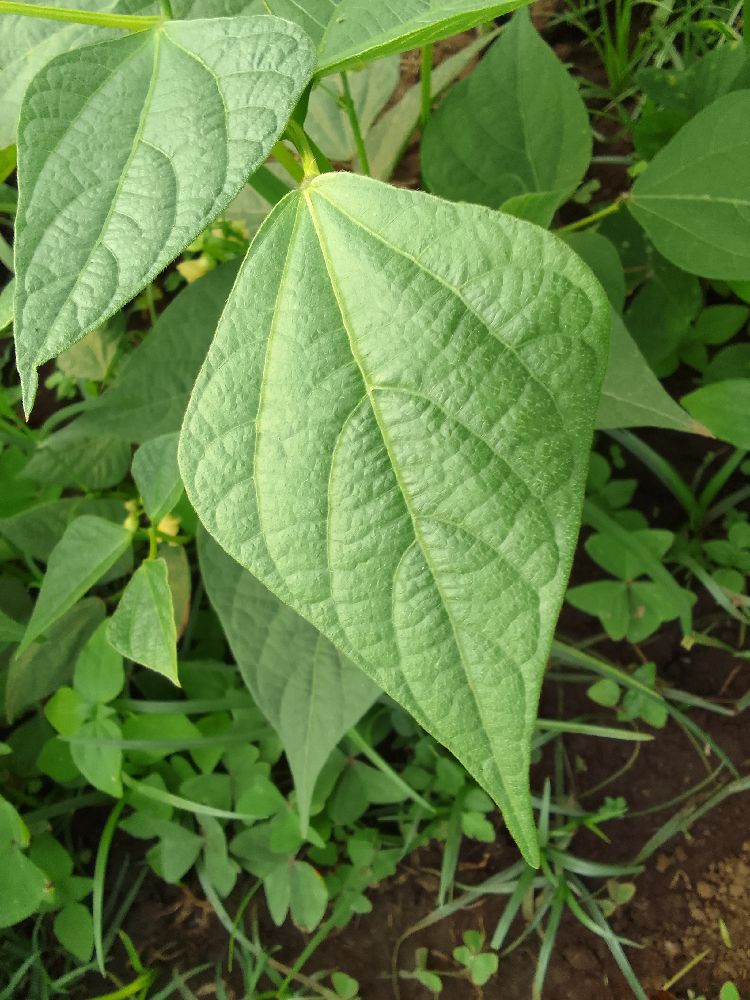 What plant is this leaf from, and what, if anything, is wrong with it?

maize, healthy
